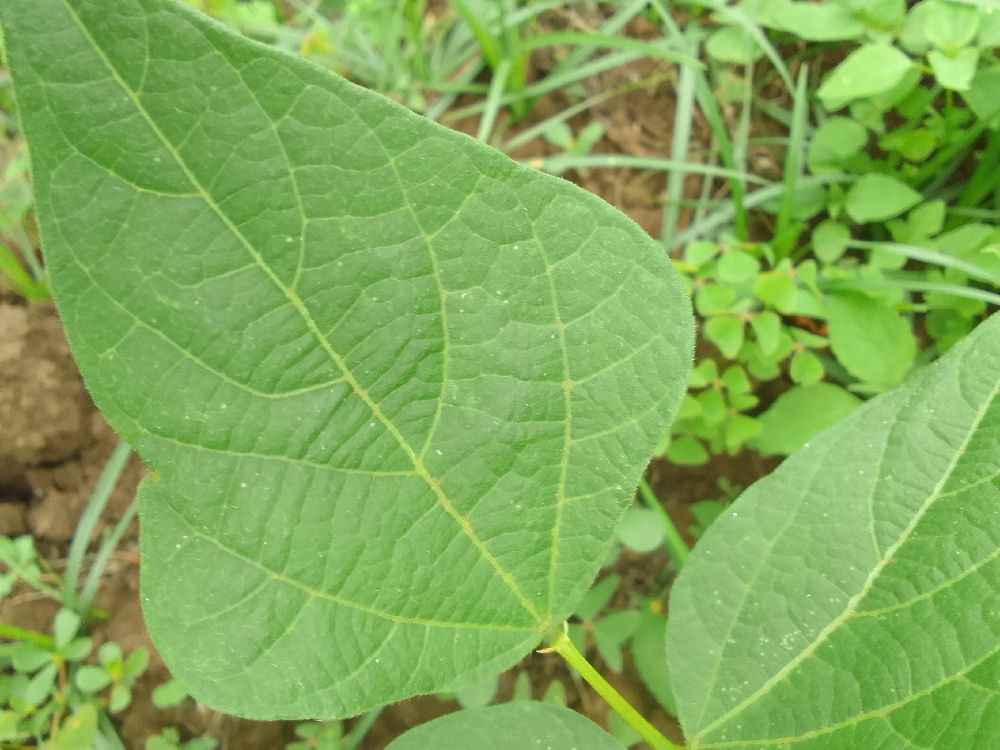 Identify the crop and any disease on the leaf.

common bean, healthy
